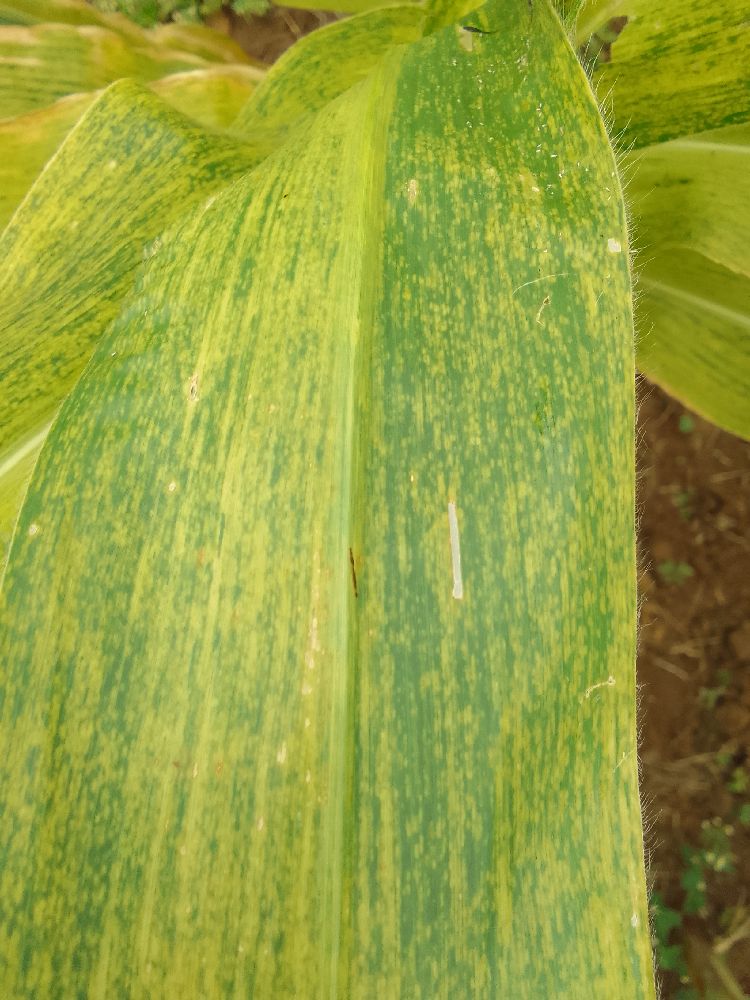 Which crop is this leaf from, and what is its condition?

maize, maize lethal necrosis
